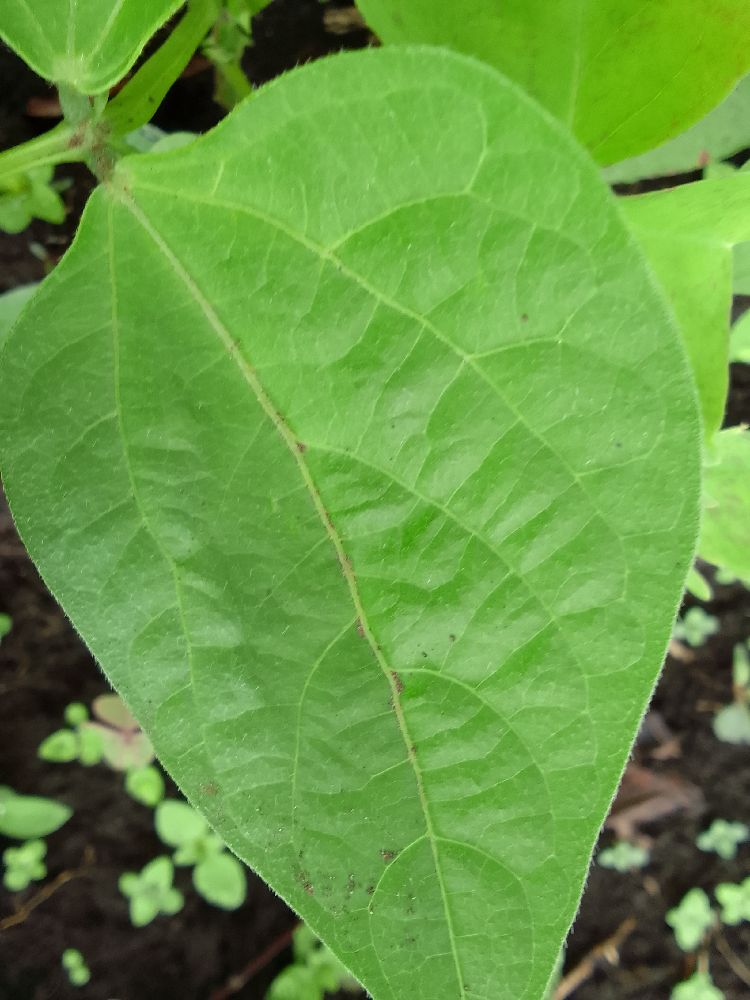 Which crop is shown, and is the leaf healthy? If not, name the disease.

common bean, healthy
